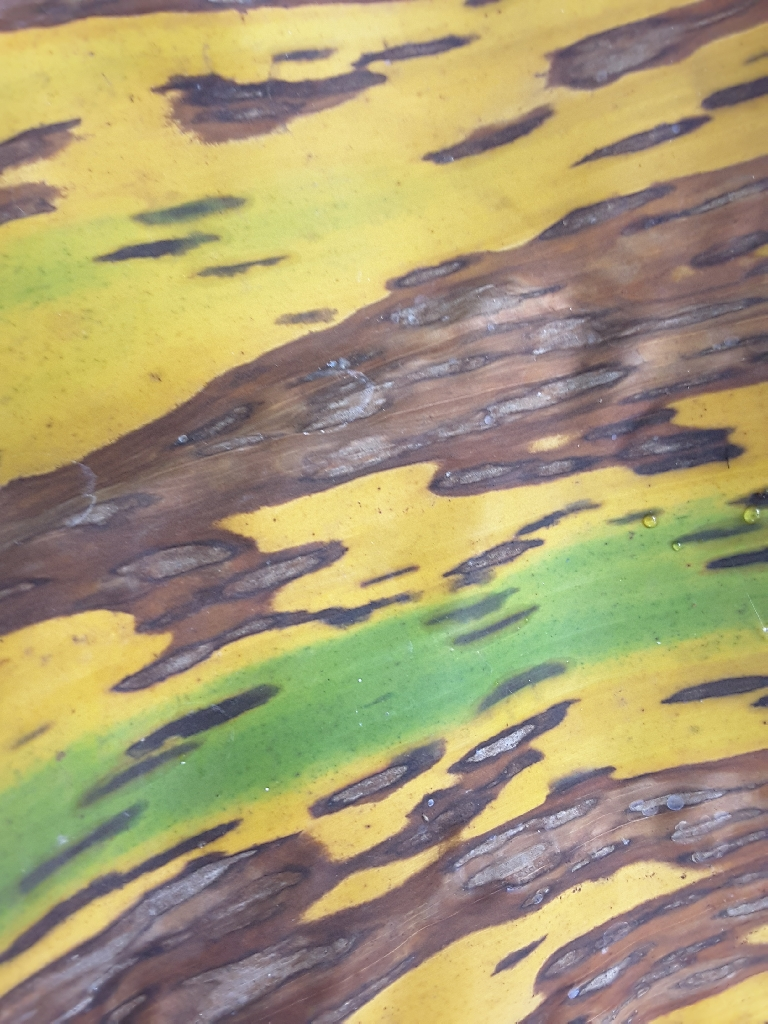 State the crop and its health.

banana, black sigatoka
